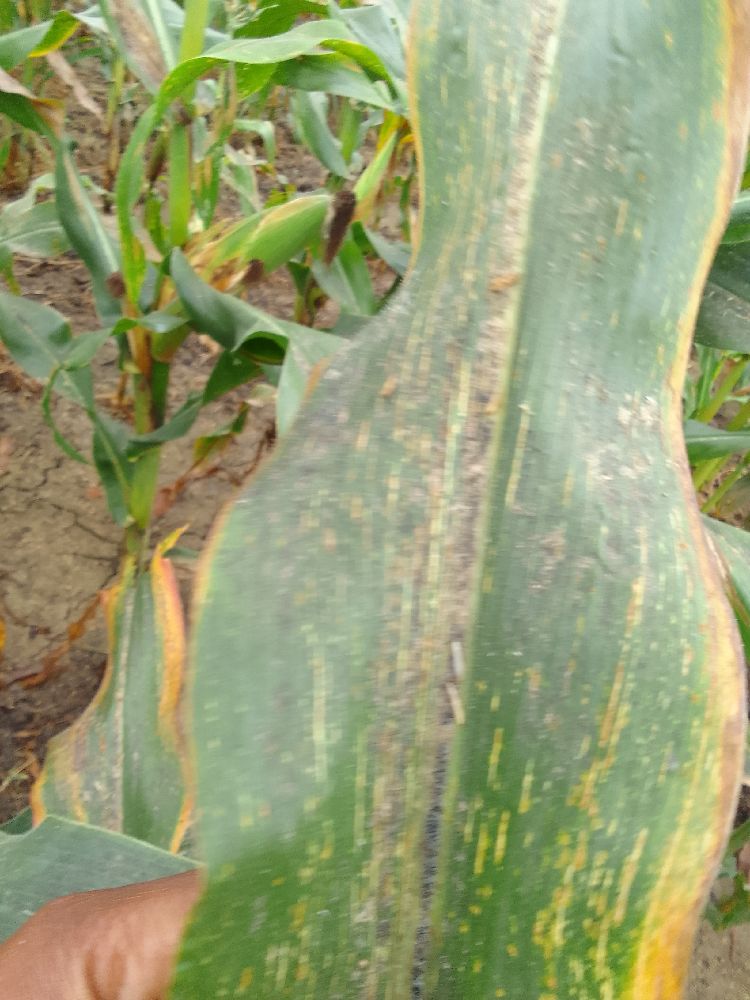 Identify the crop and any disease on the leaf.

maize, maize streak virus
